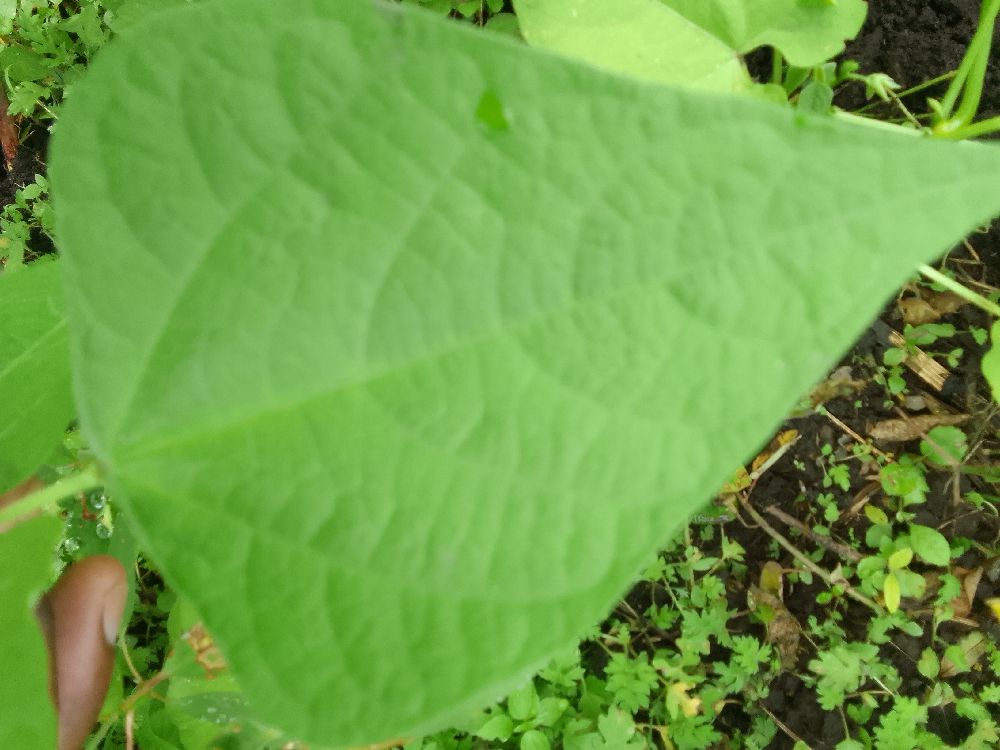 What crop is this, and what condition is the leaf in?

common bean, healthy
